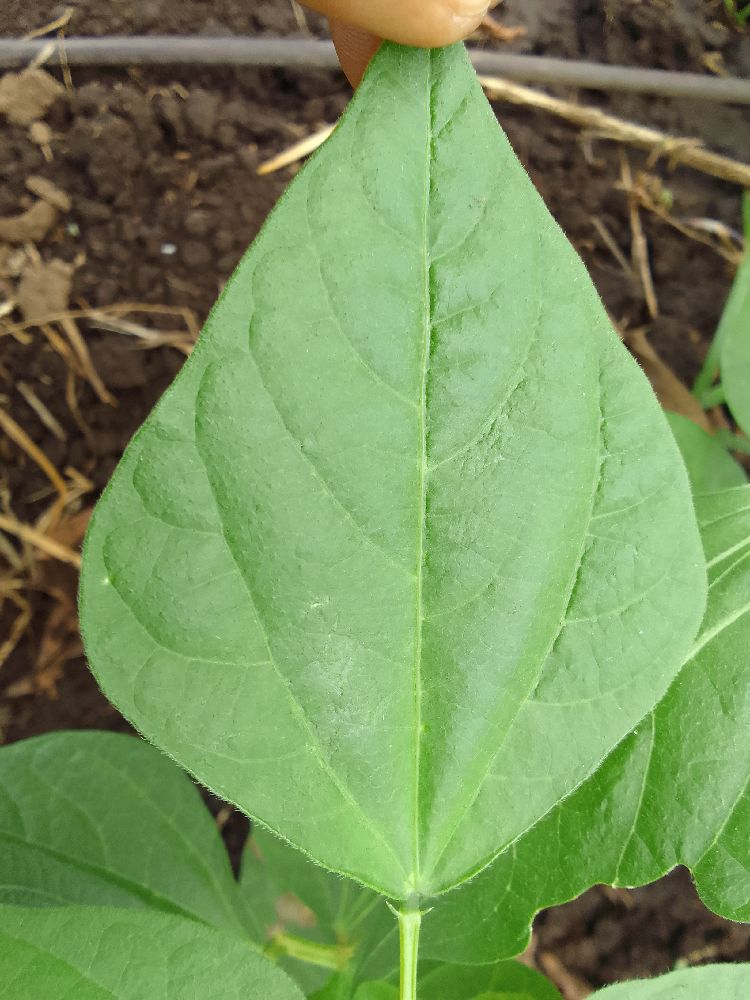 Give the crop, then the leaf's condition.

common bean, healthy
